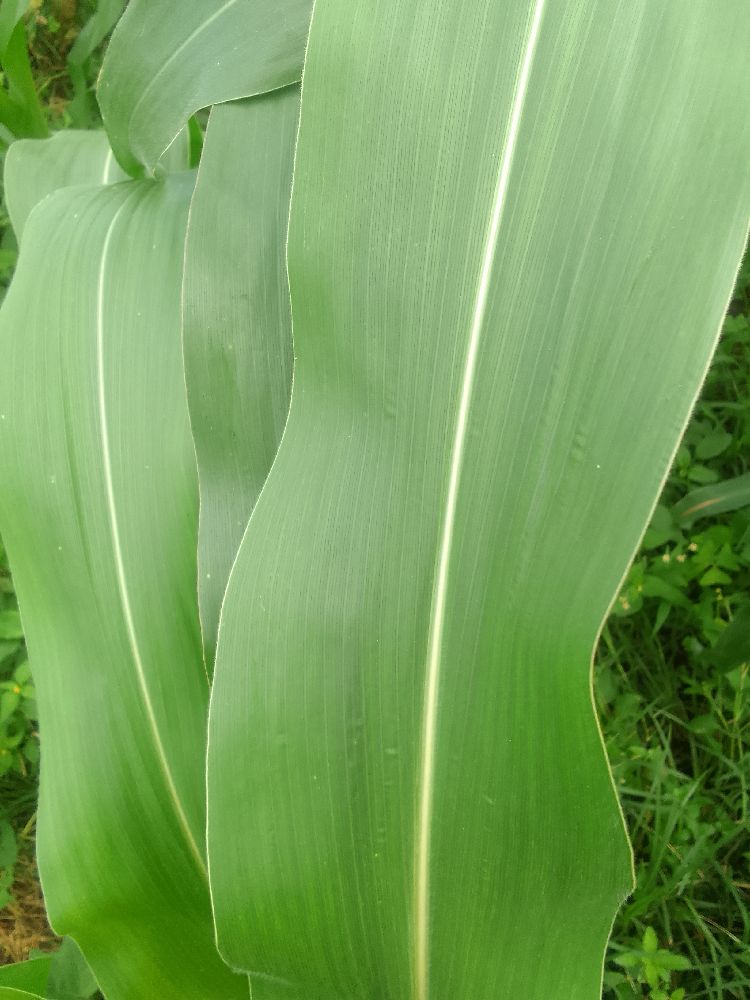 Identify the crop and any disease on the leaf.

maize, healthy
